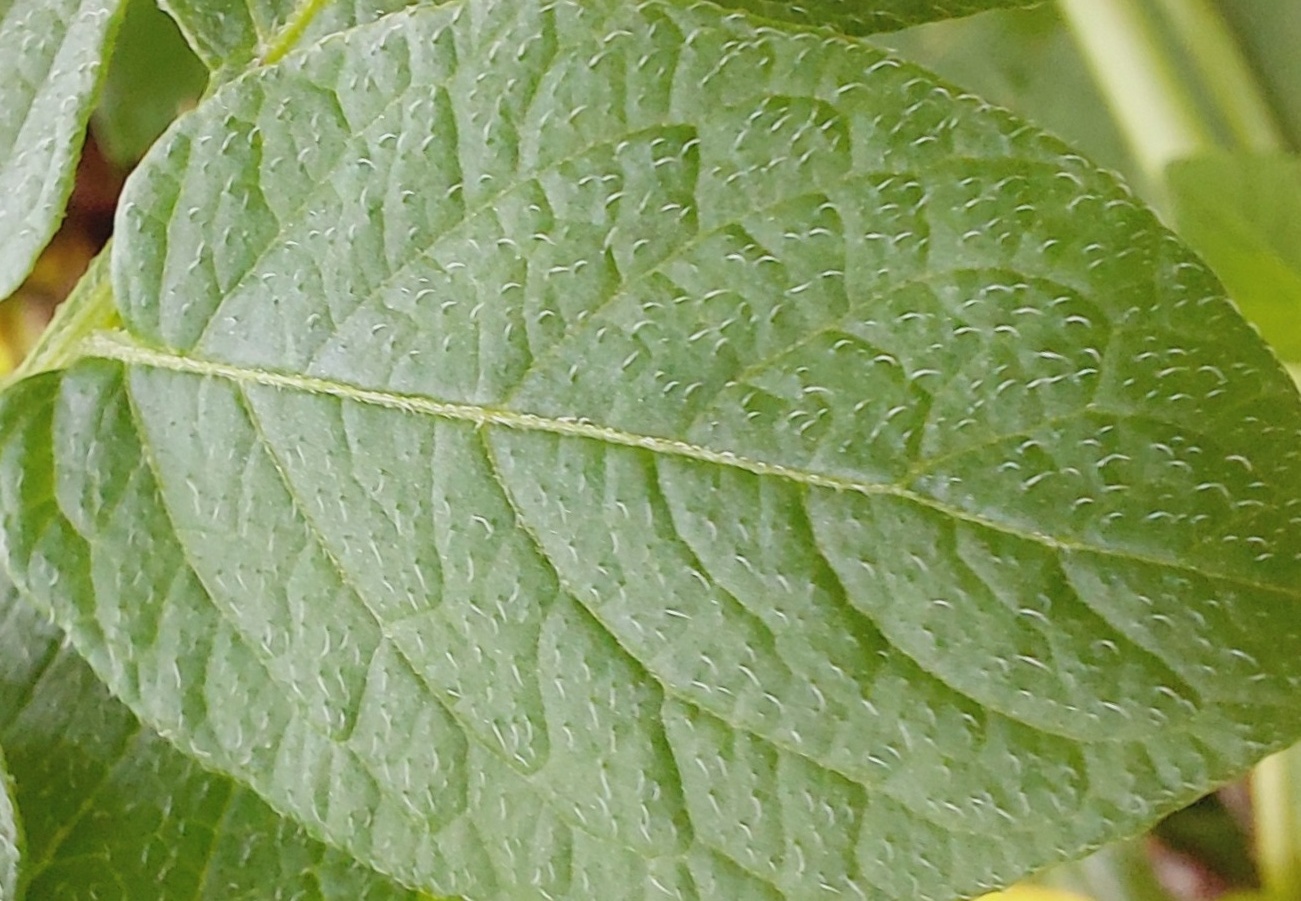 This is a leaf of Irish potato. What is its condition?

healthy
